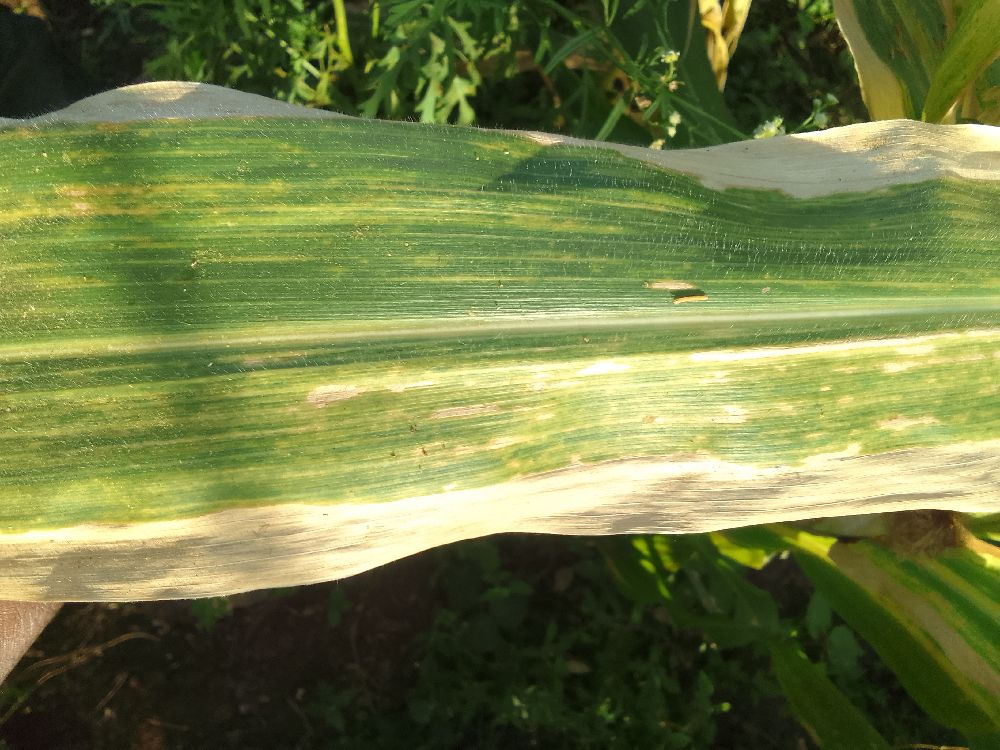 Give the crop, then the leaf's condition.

maize, maize lethal necrosis
